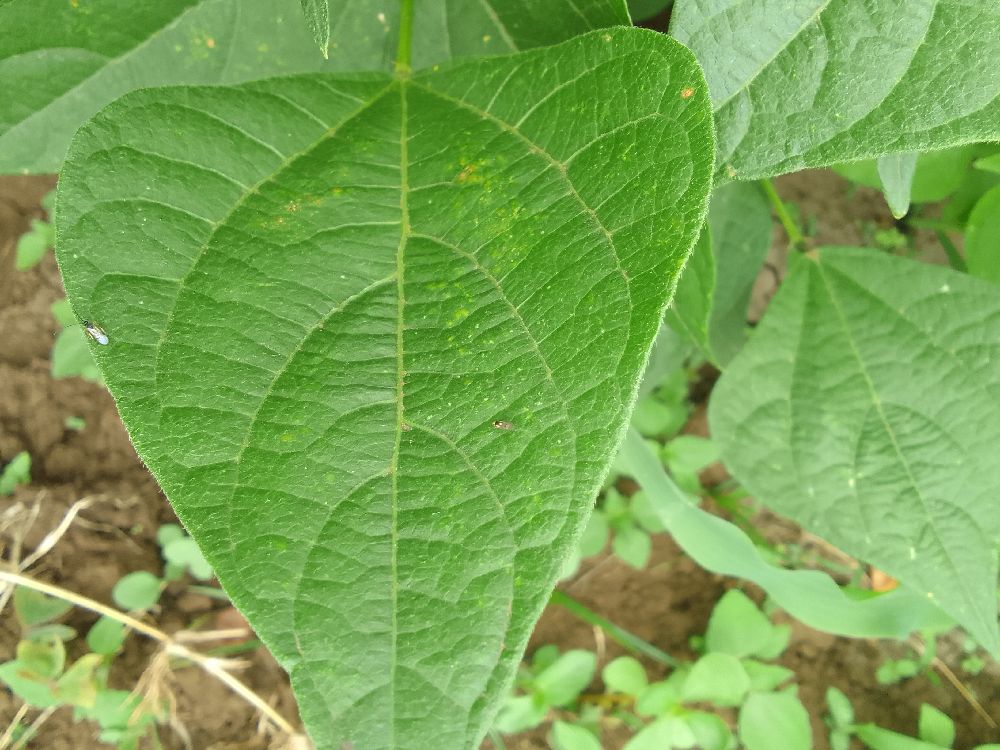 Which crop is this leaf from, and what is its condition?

common bean, healthy
